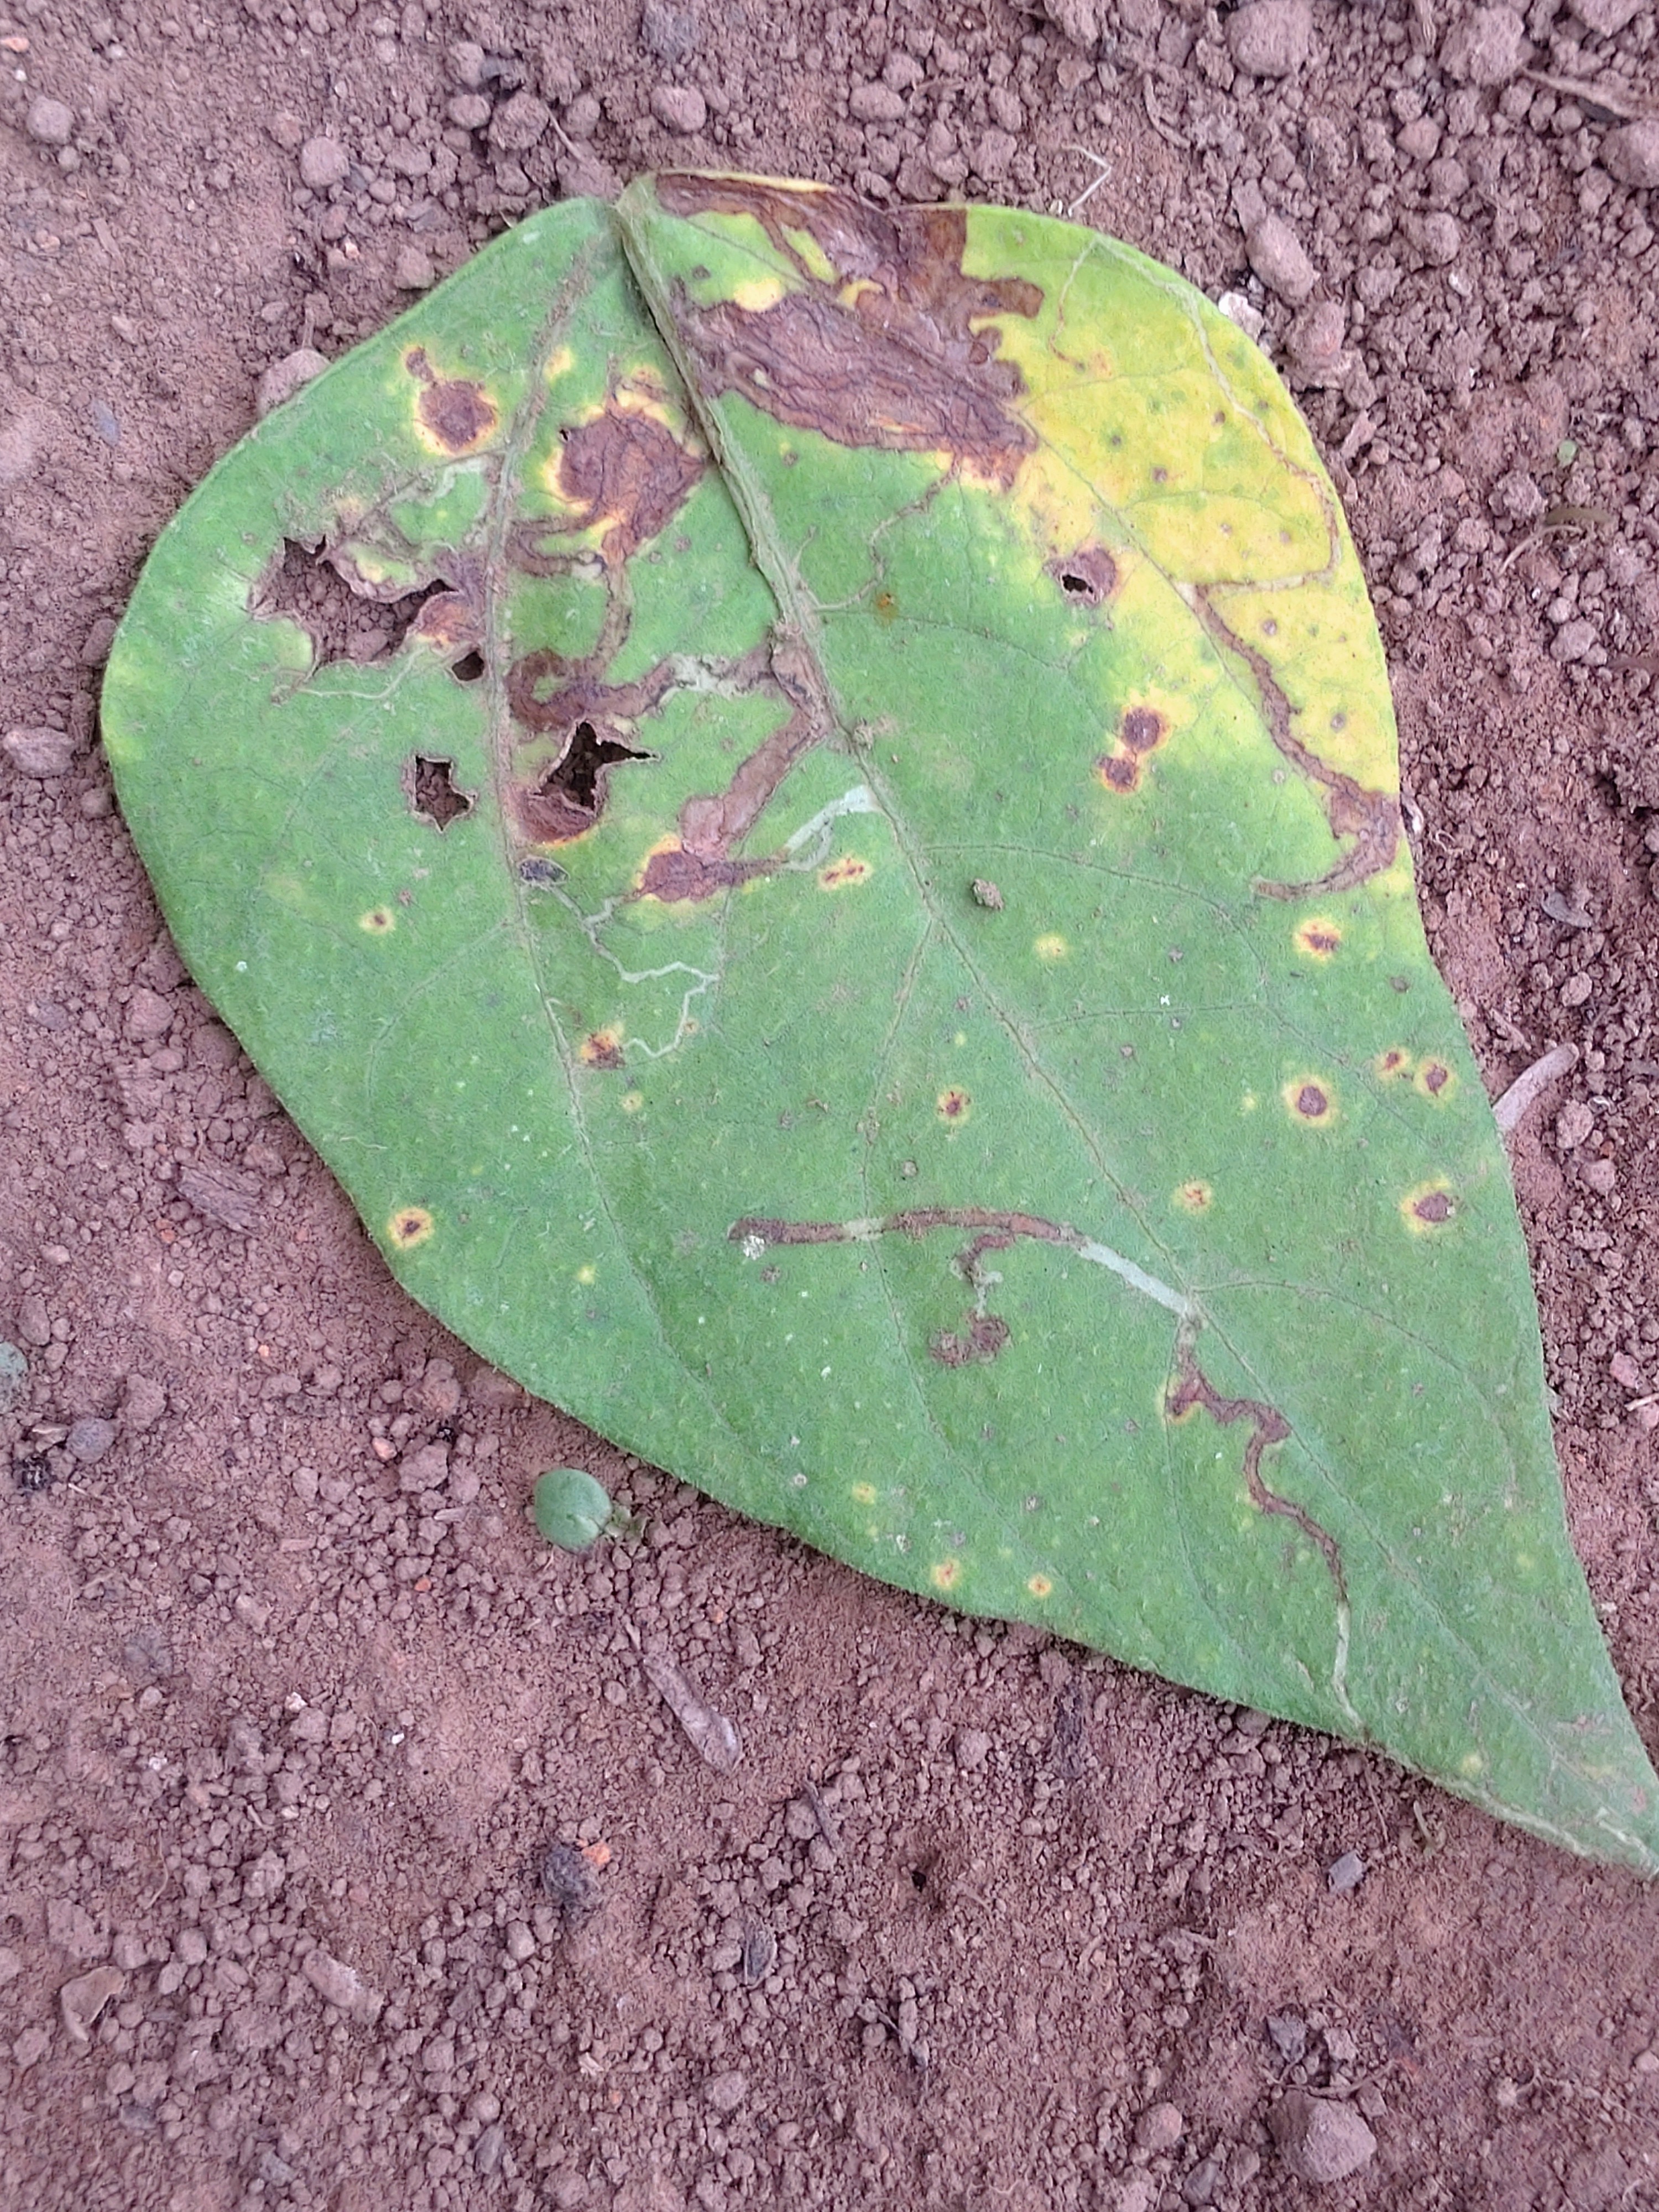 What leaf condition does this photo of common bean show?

rust
